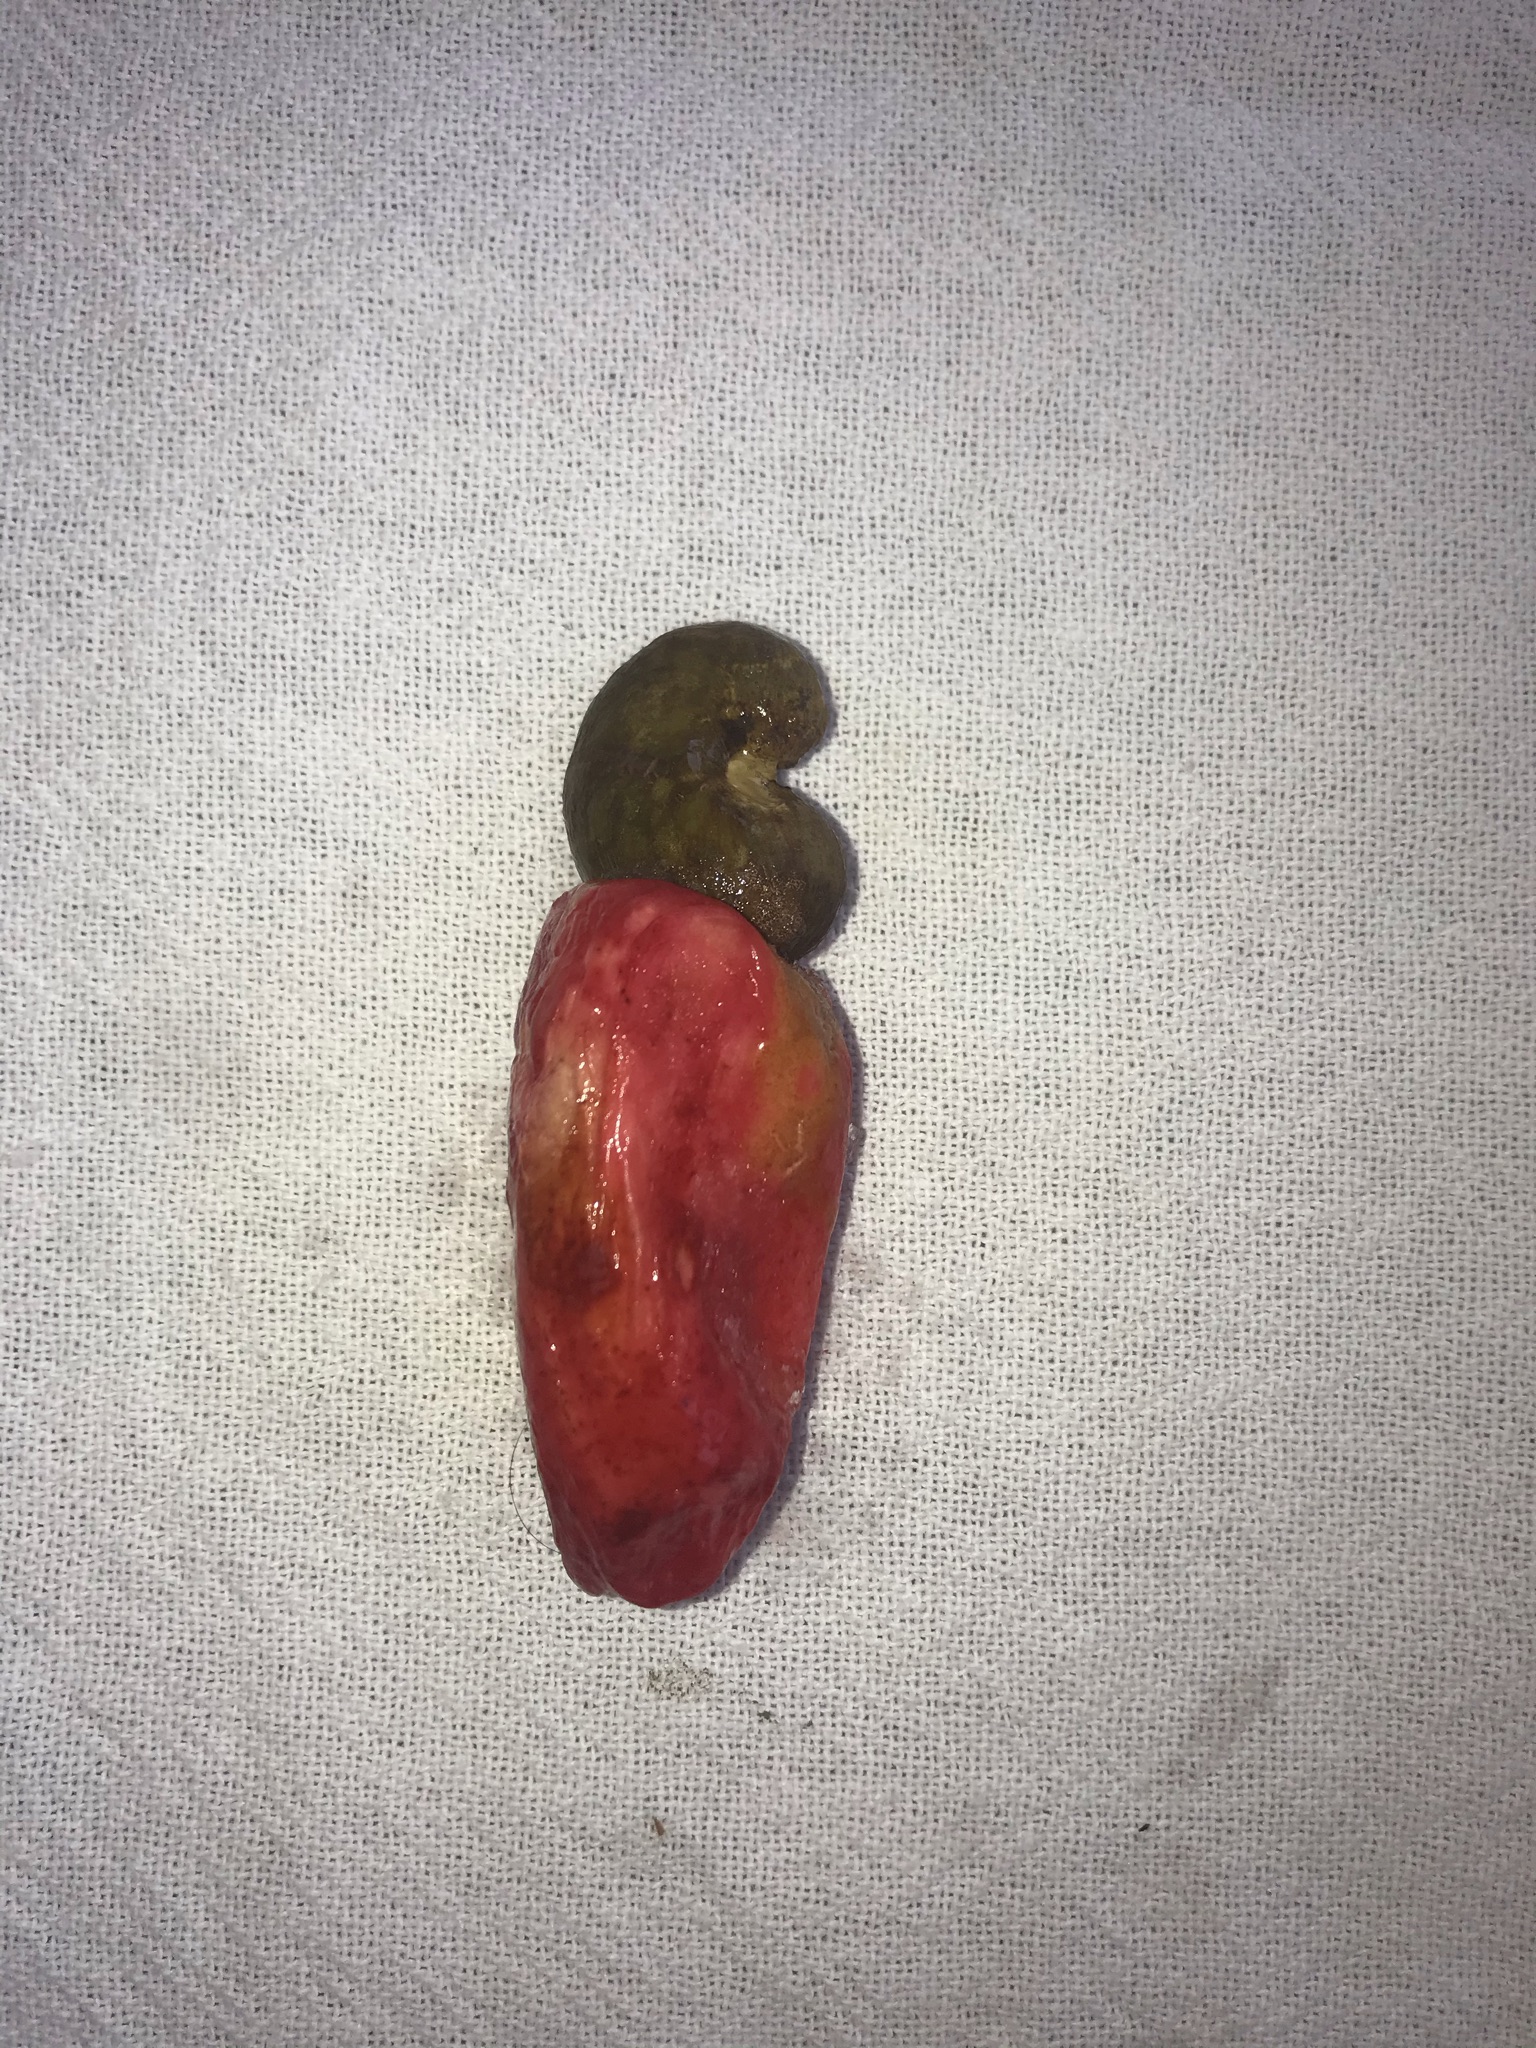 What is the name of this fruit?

caju vermelho
